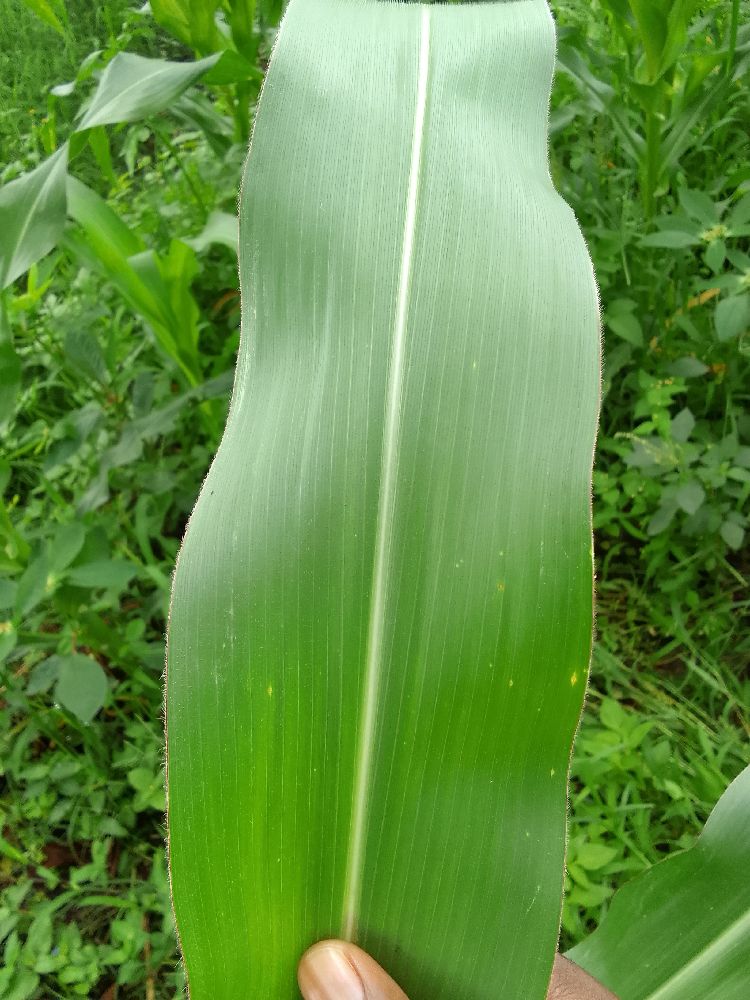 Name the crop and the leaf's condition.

maize, healthy
